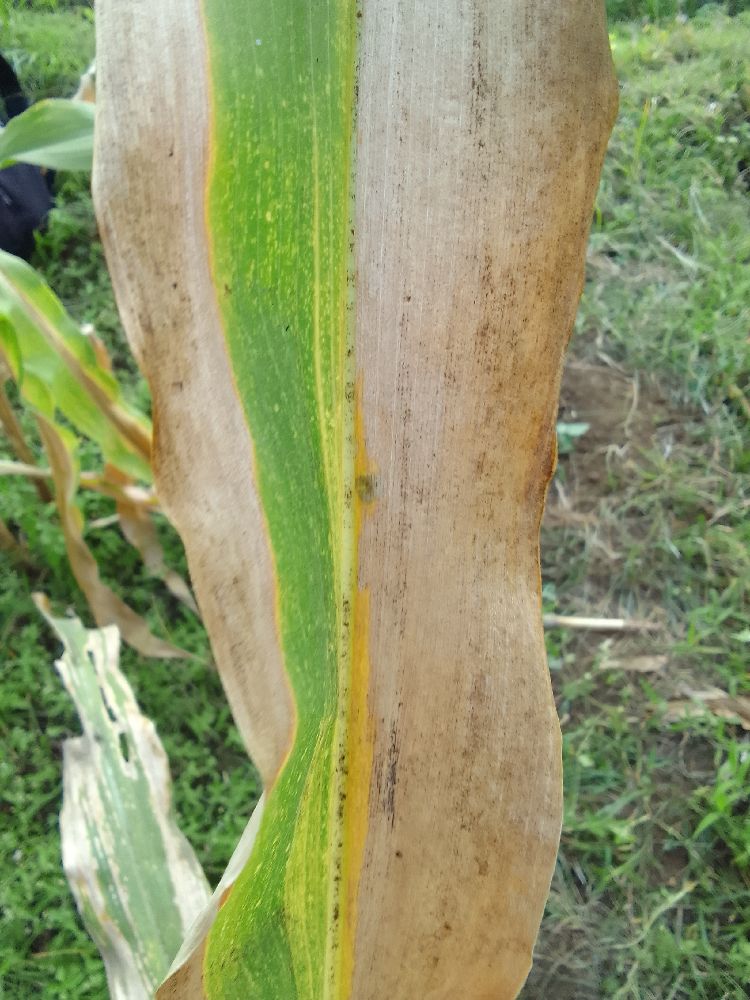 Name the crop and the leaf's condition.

maize, maize lethal necrosis
